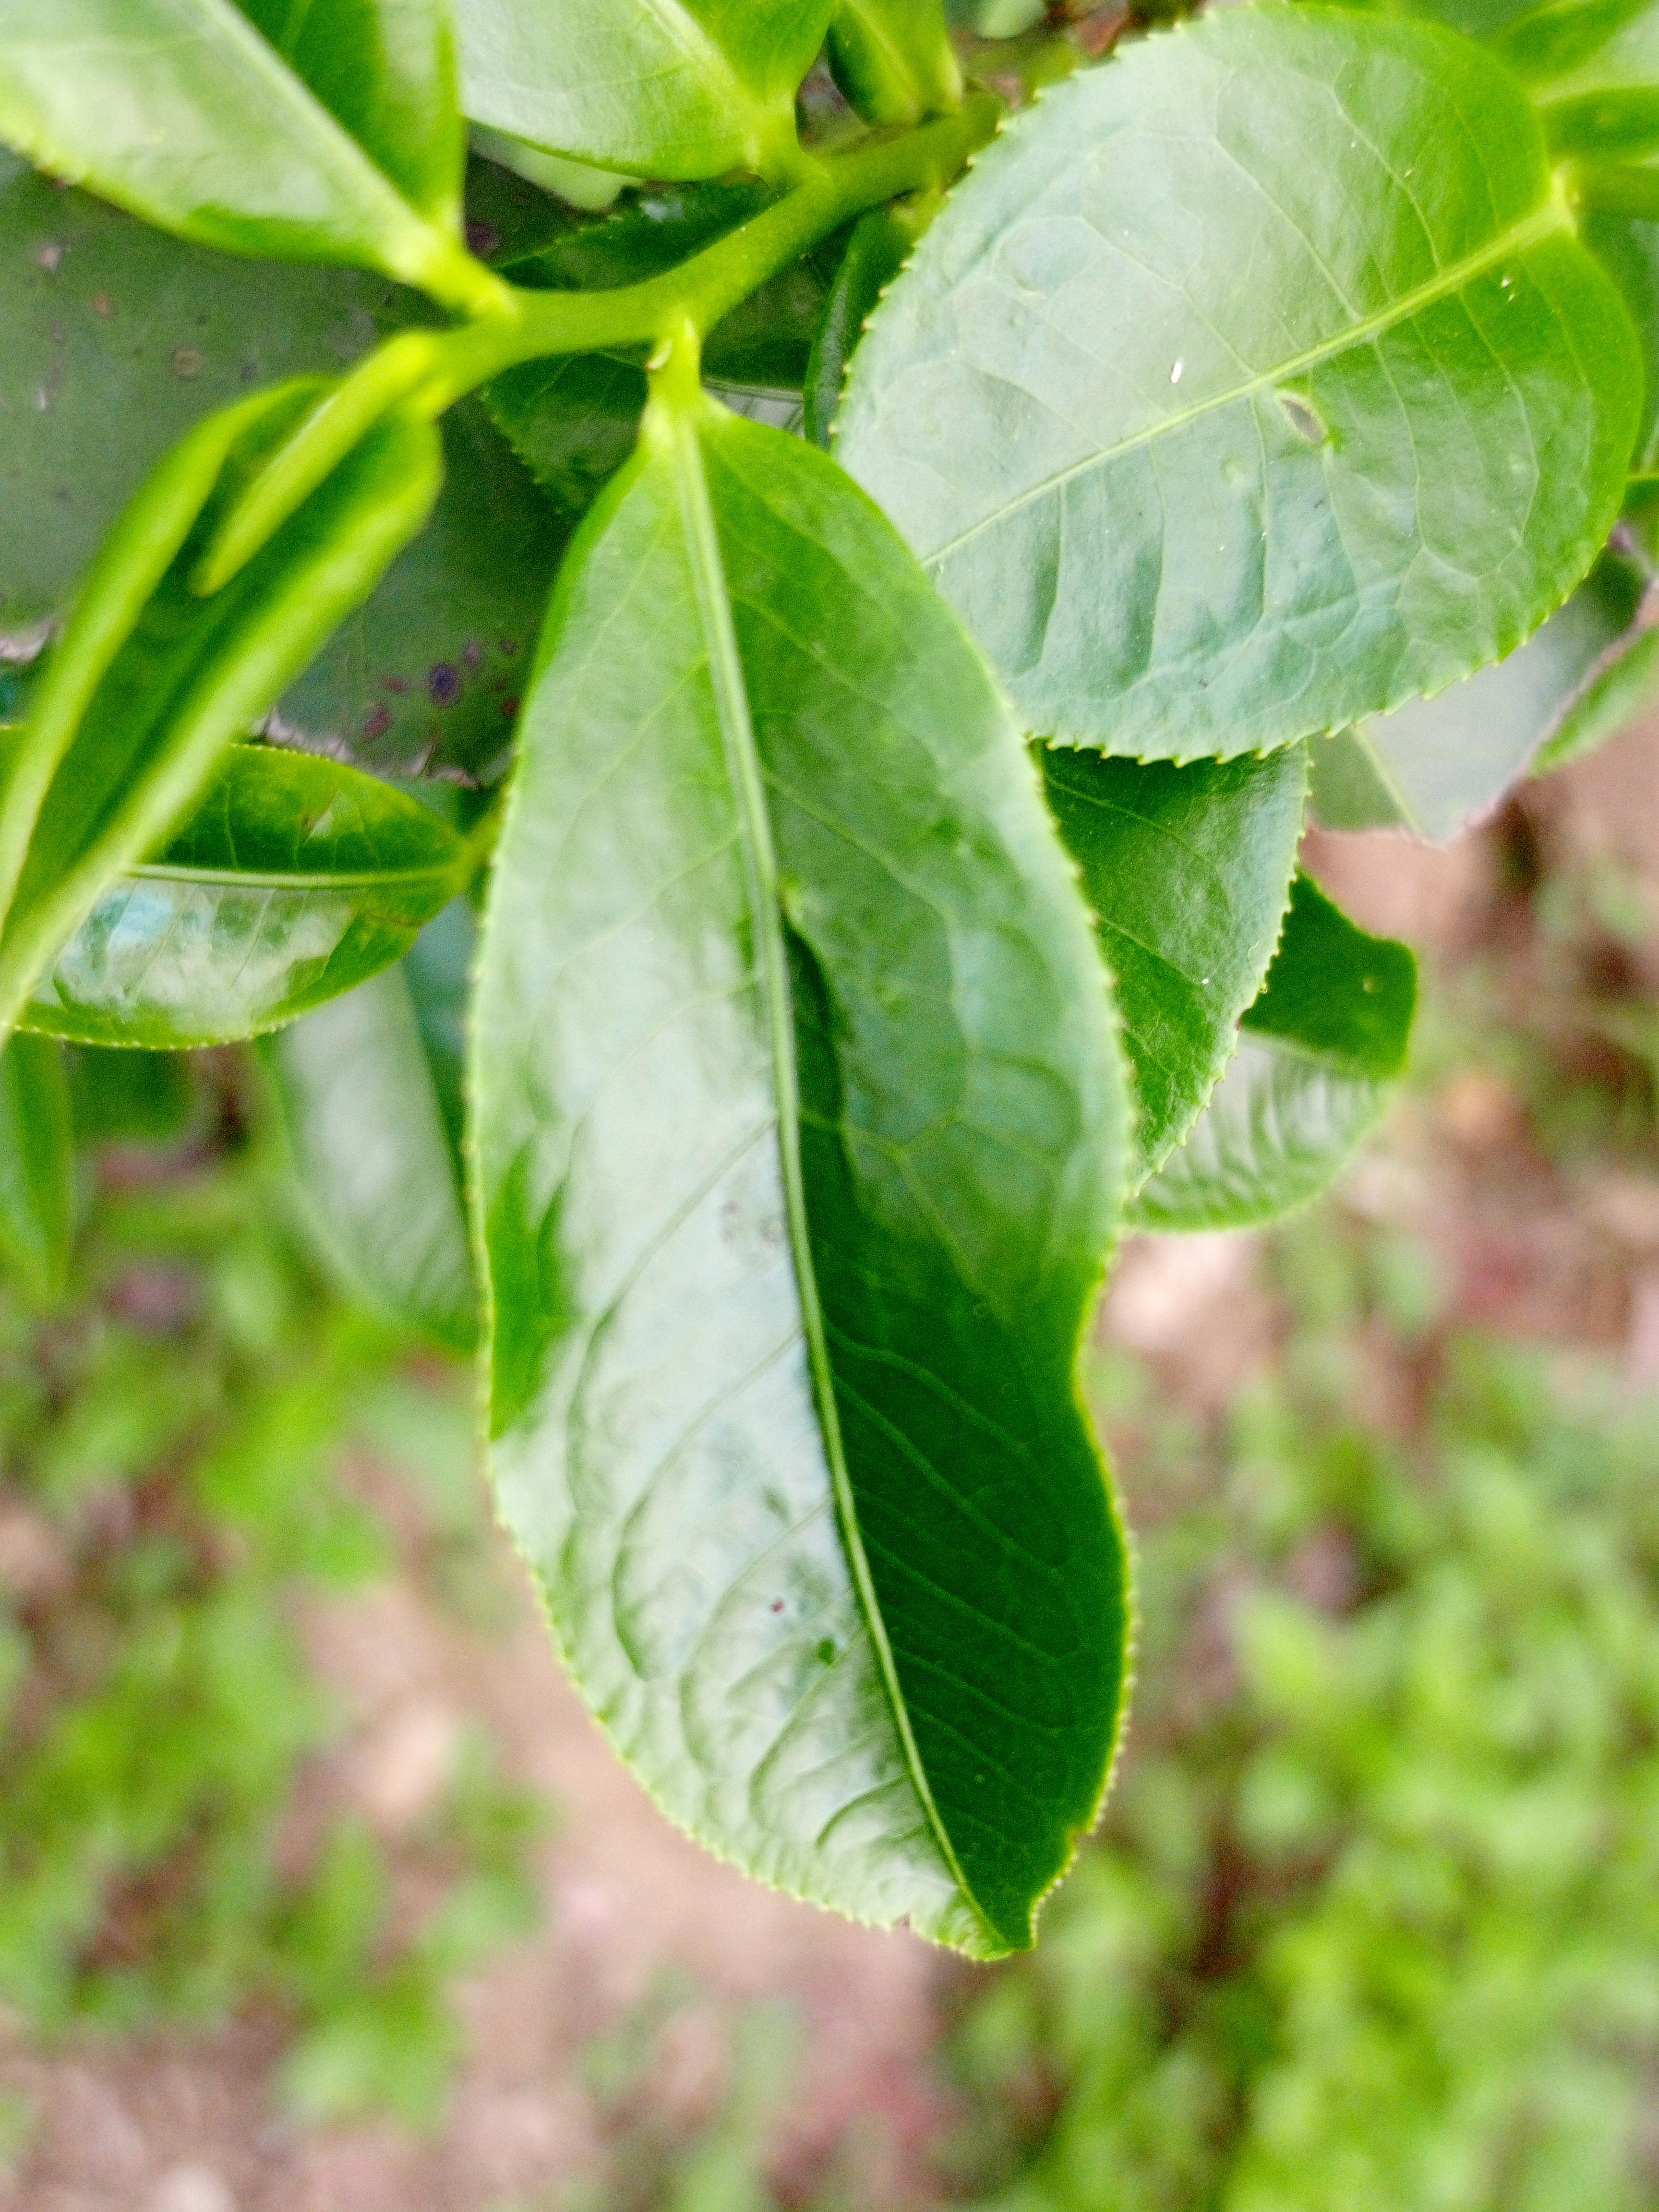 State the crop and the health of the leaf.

tea, healthy leaf
